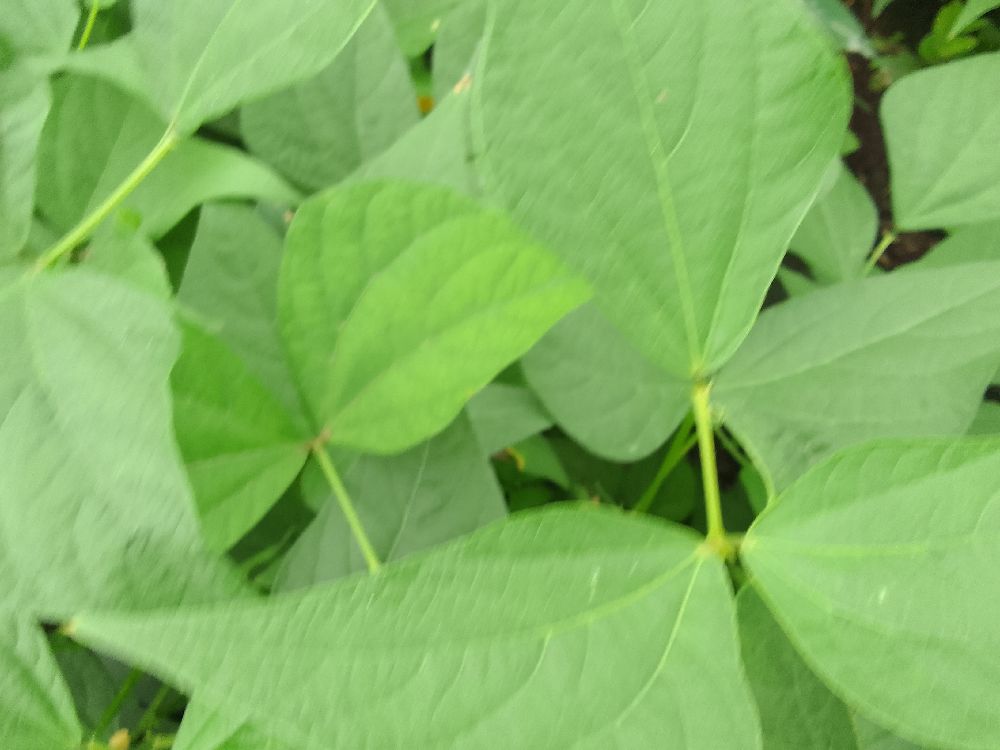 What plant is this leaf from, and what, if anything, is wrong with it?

common bean, healthy
